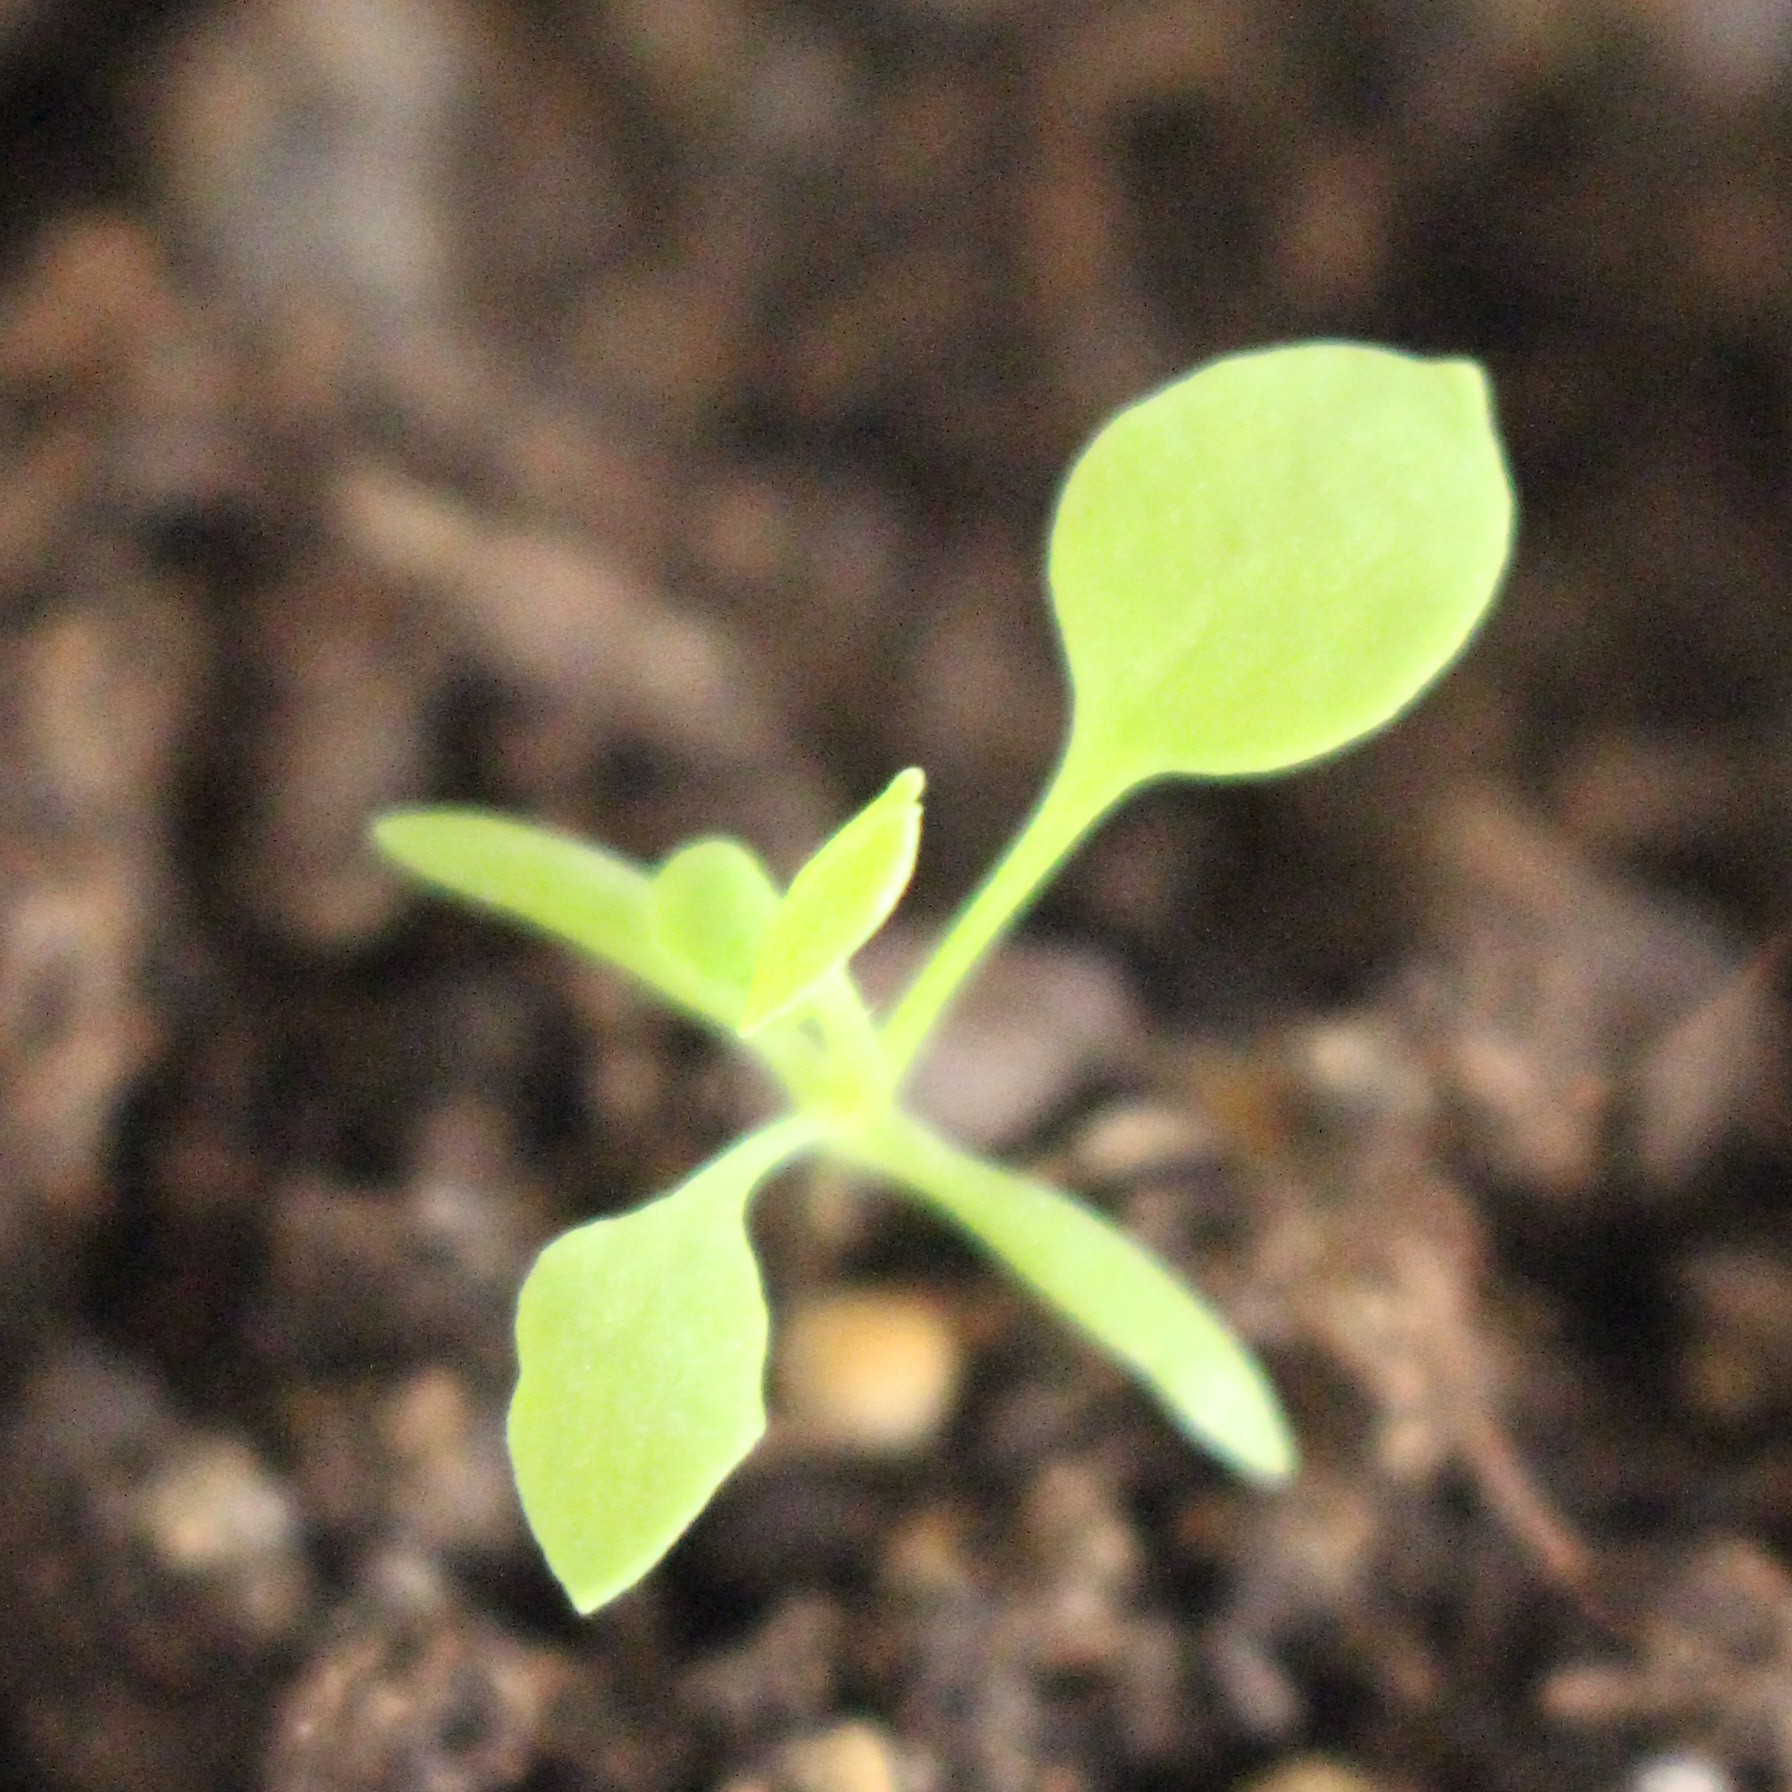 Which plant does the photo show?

Papaver rhoeas
